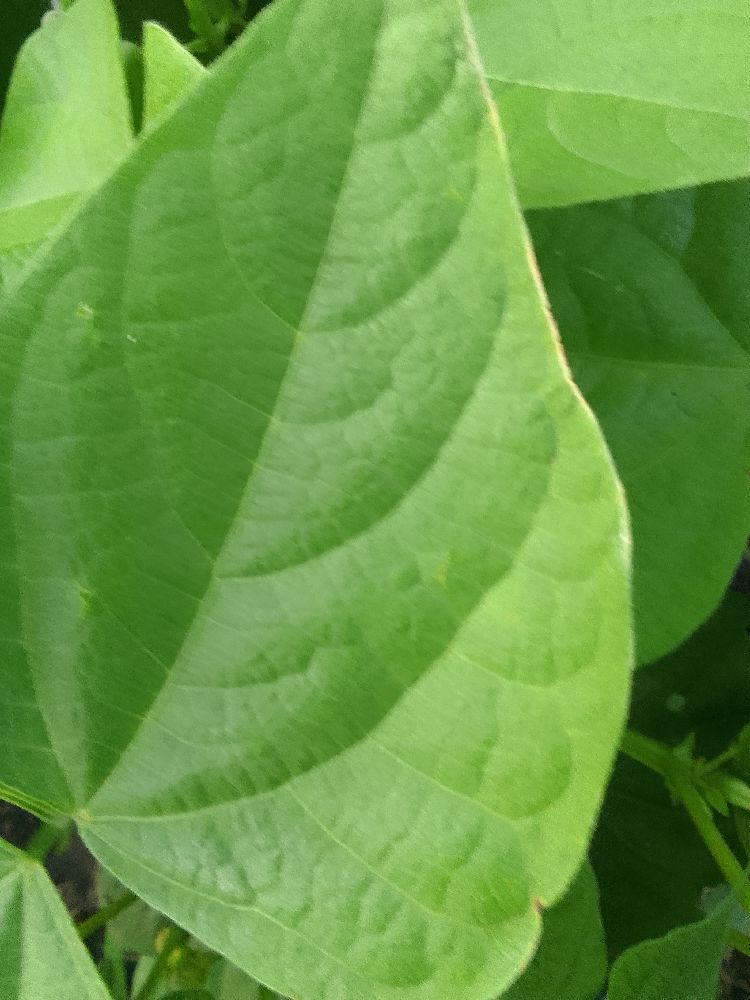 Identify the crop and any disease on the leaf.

common bean, healthy
